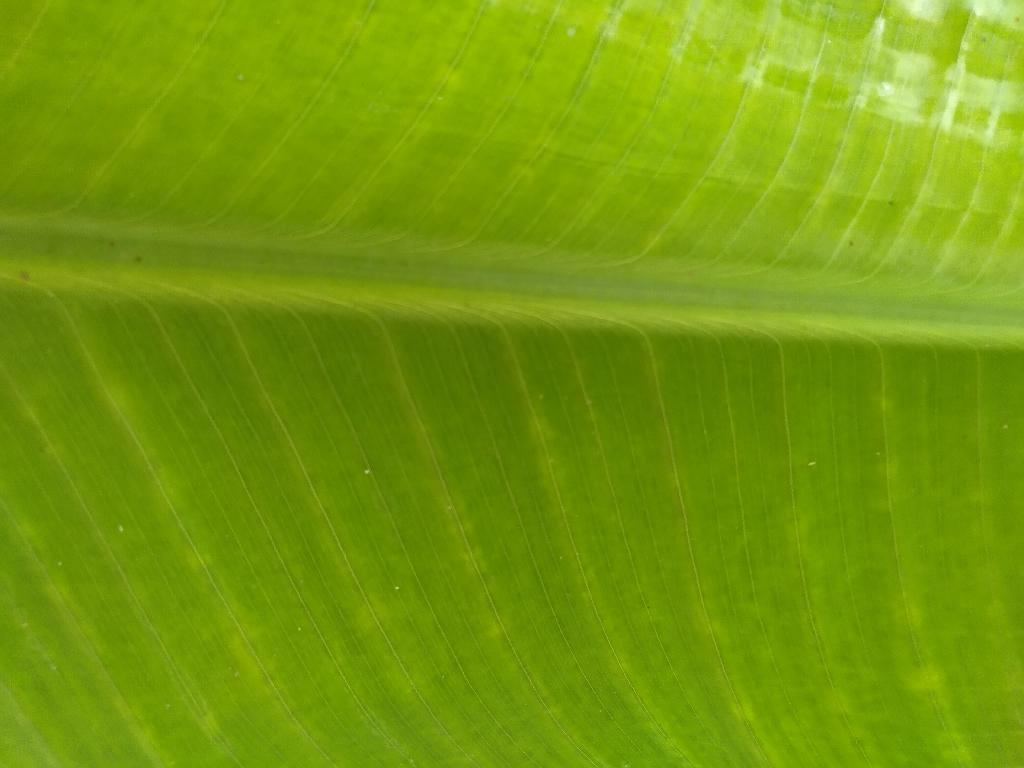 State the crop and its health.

banana, healthy
